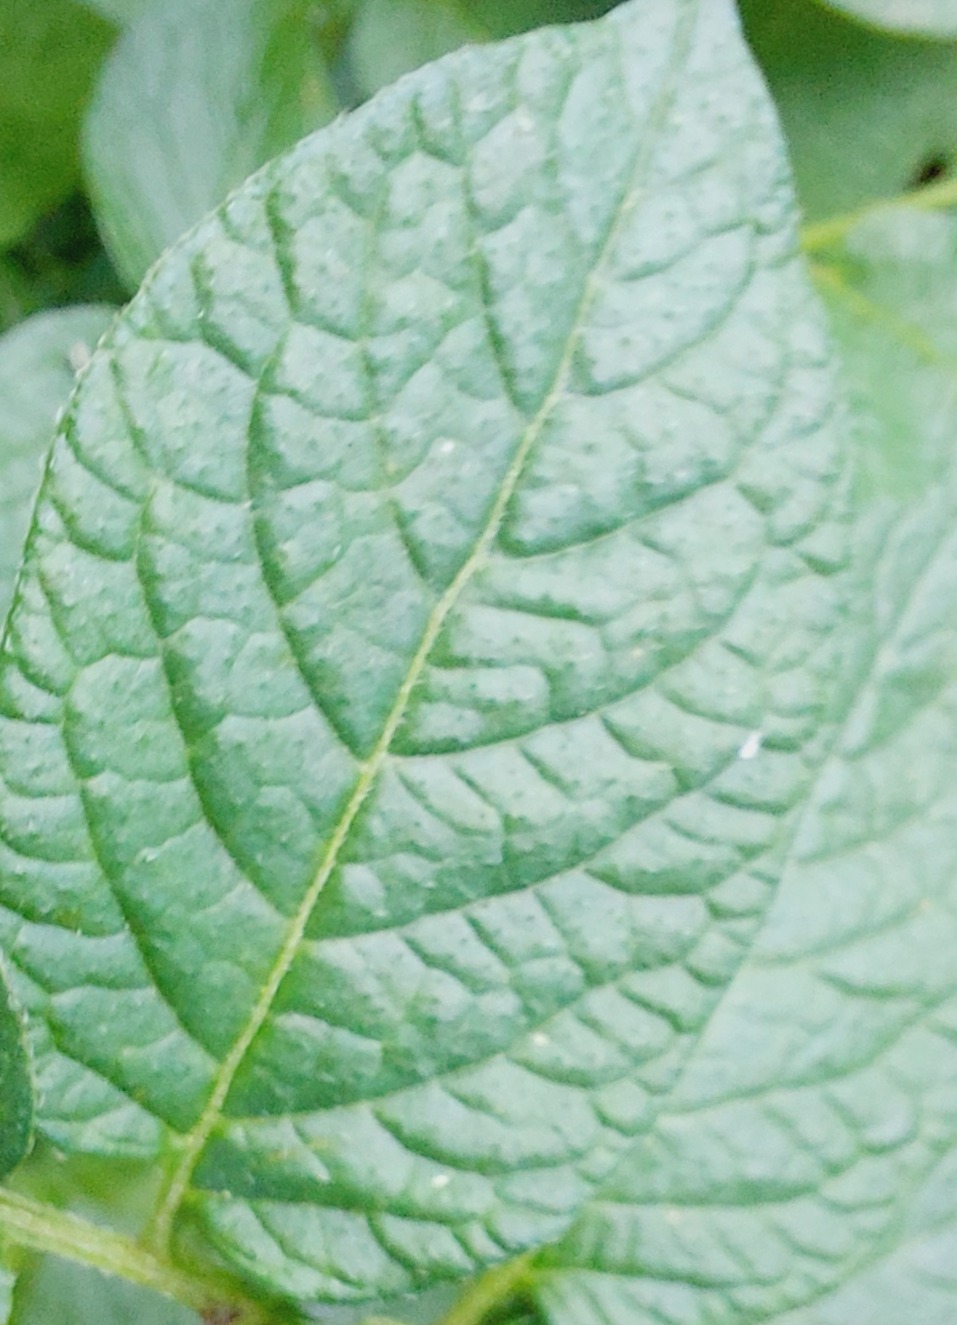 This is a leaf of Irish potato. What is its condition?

healthy
